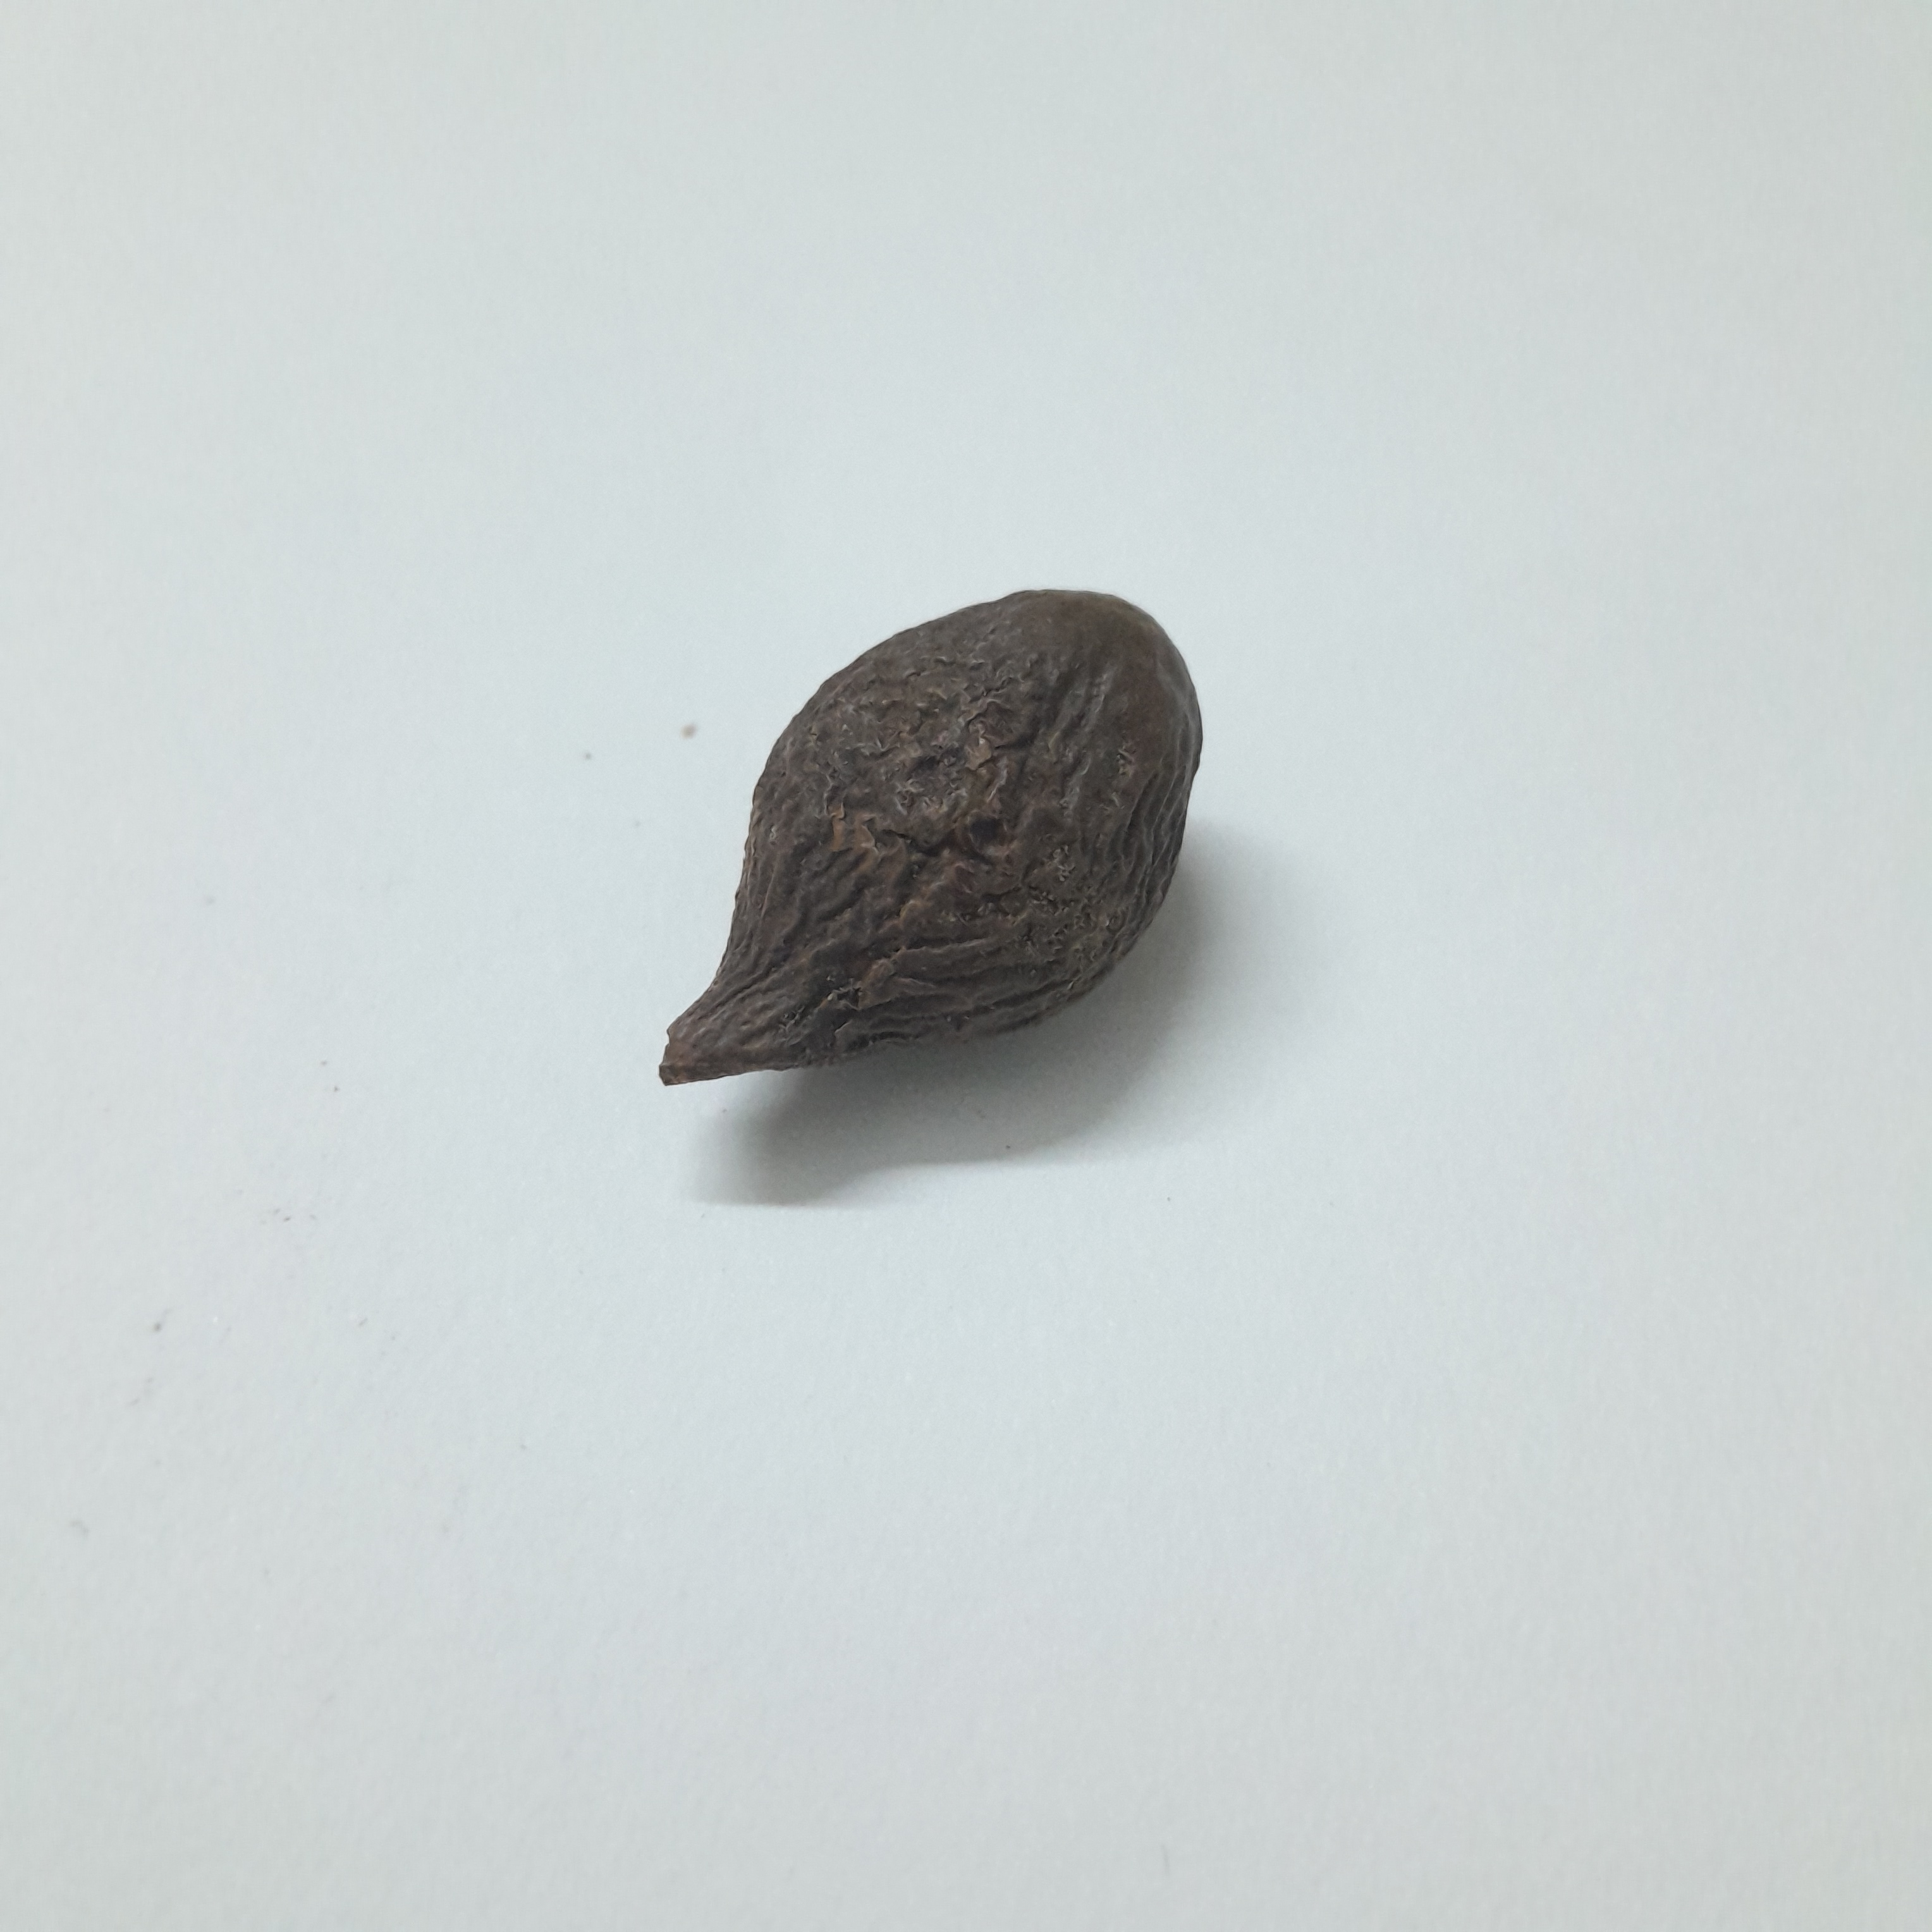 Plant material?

niranjanphal
